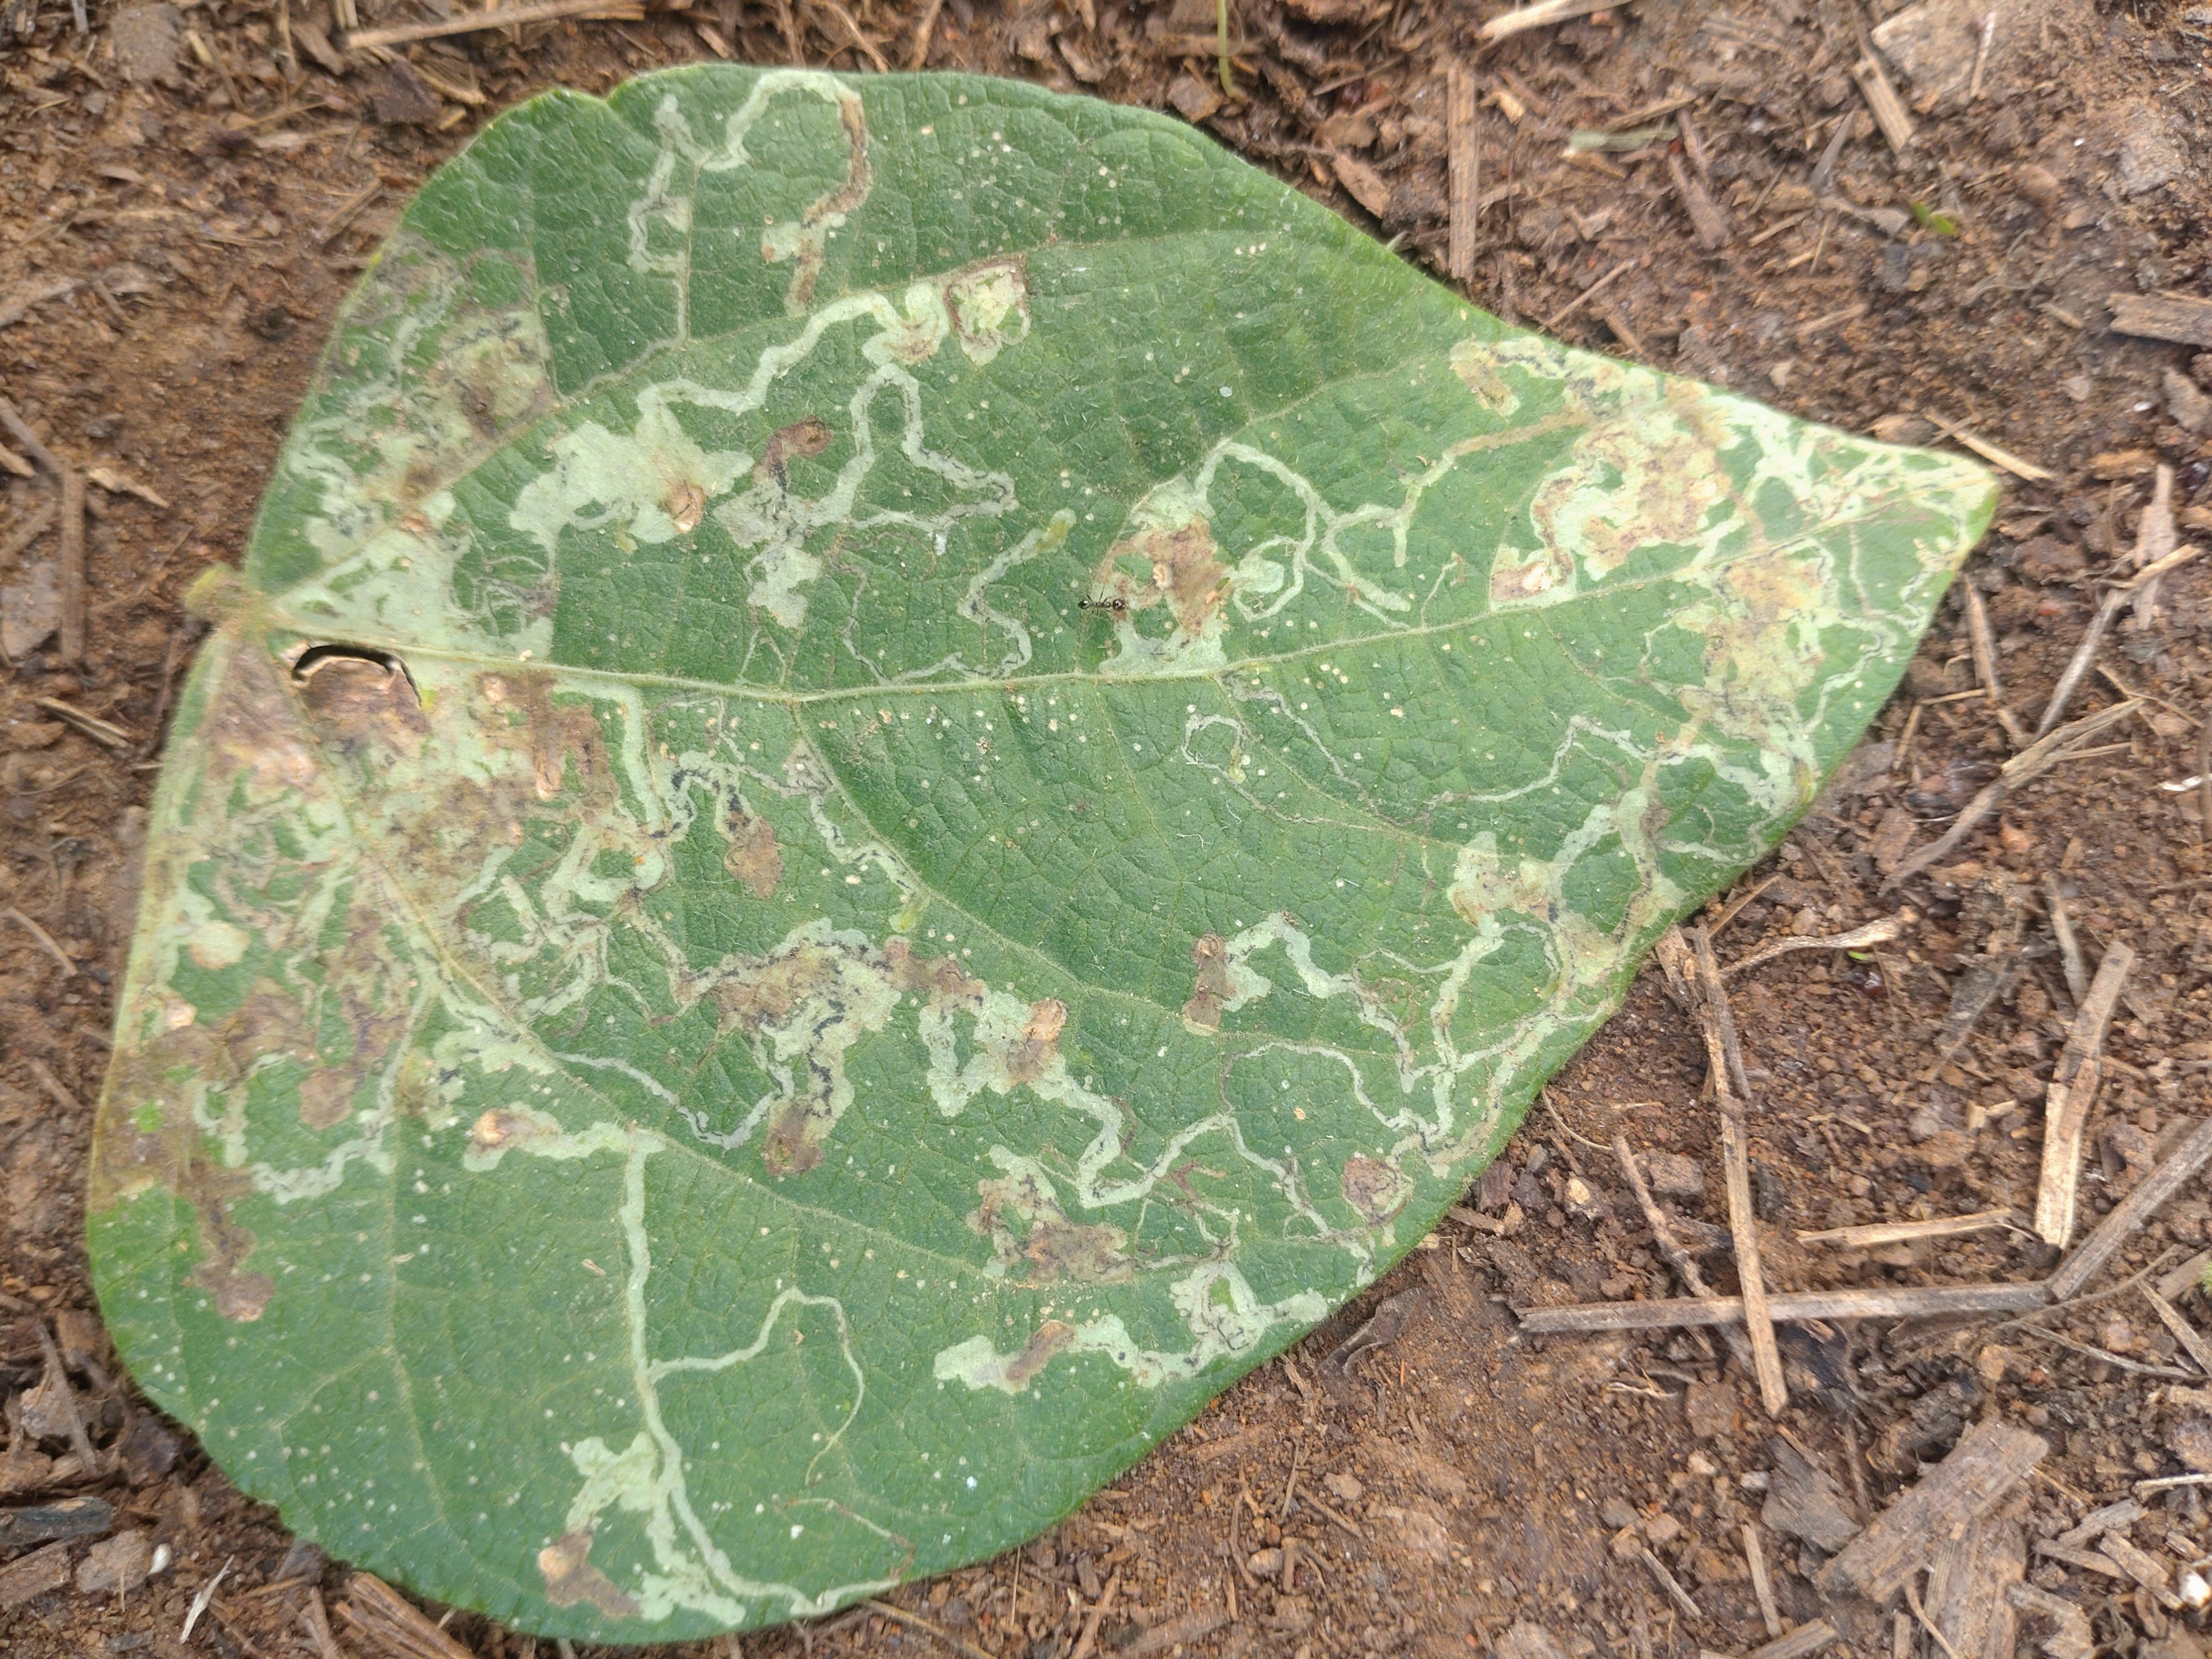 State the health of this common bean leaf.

anthracnose
